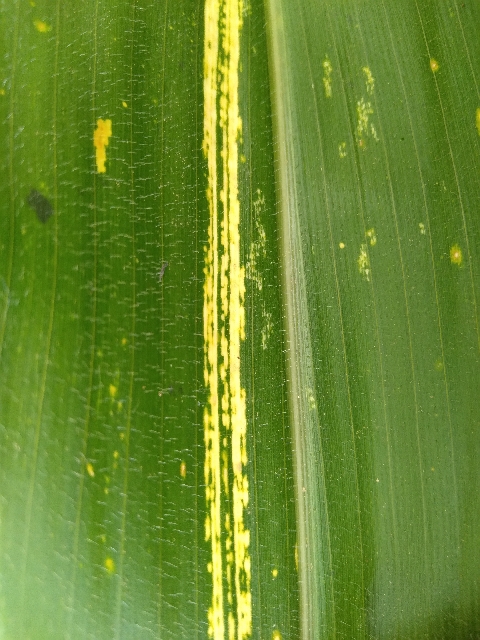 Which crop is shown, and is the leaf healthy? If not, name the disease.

maize, maize streak virus
